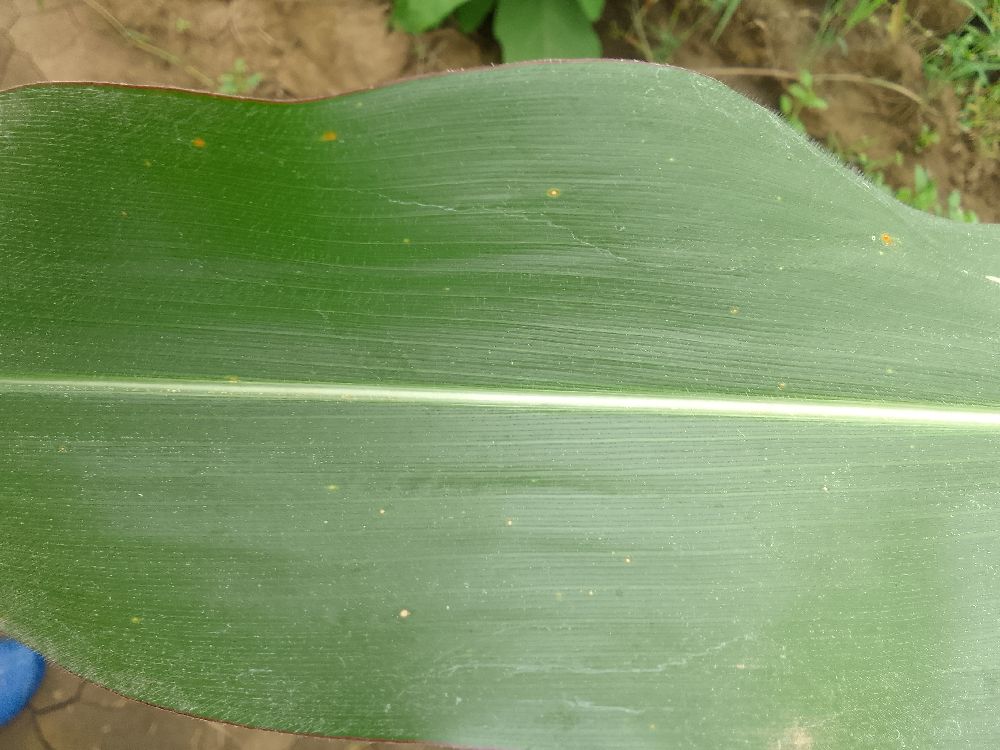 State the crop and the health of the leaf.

maize, healthy
